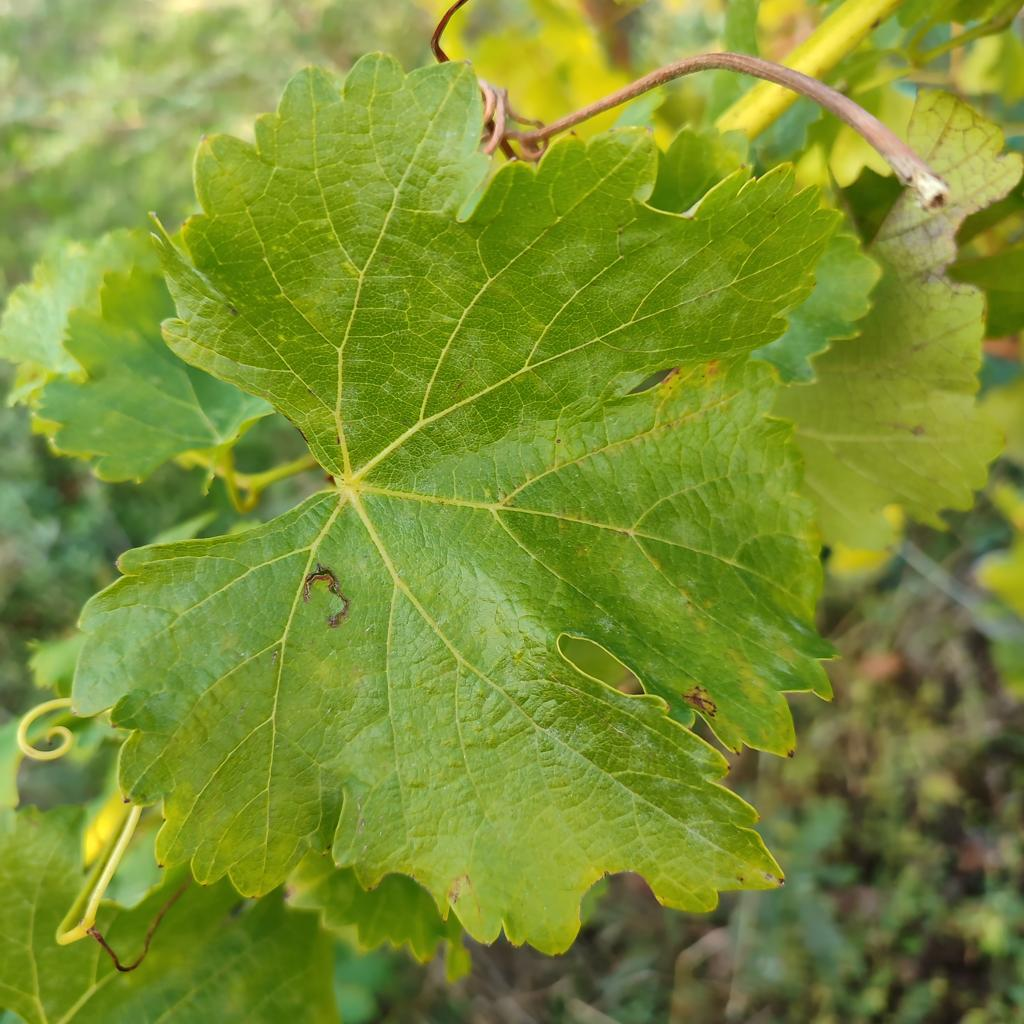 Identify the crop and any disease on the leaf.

grapevine, powdery mildew
